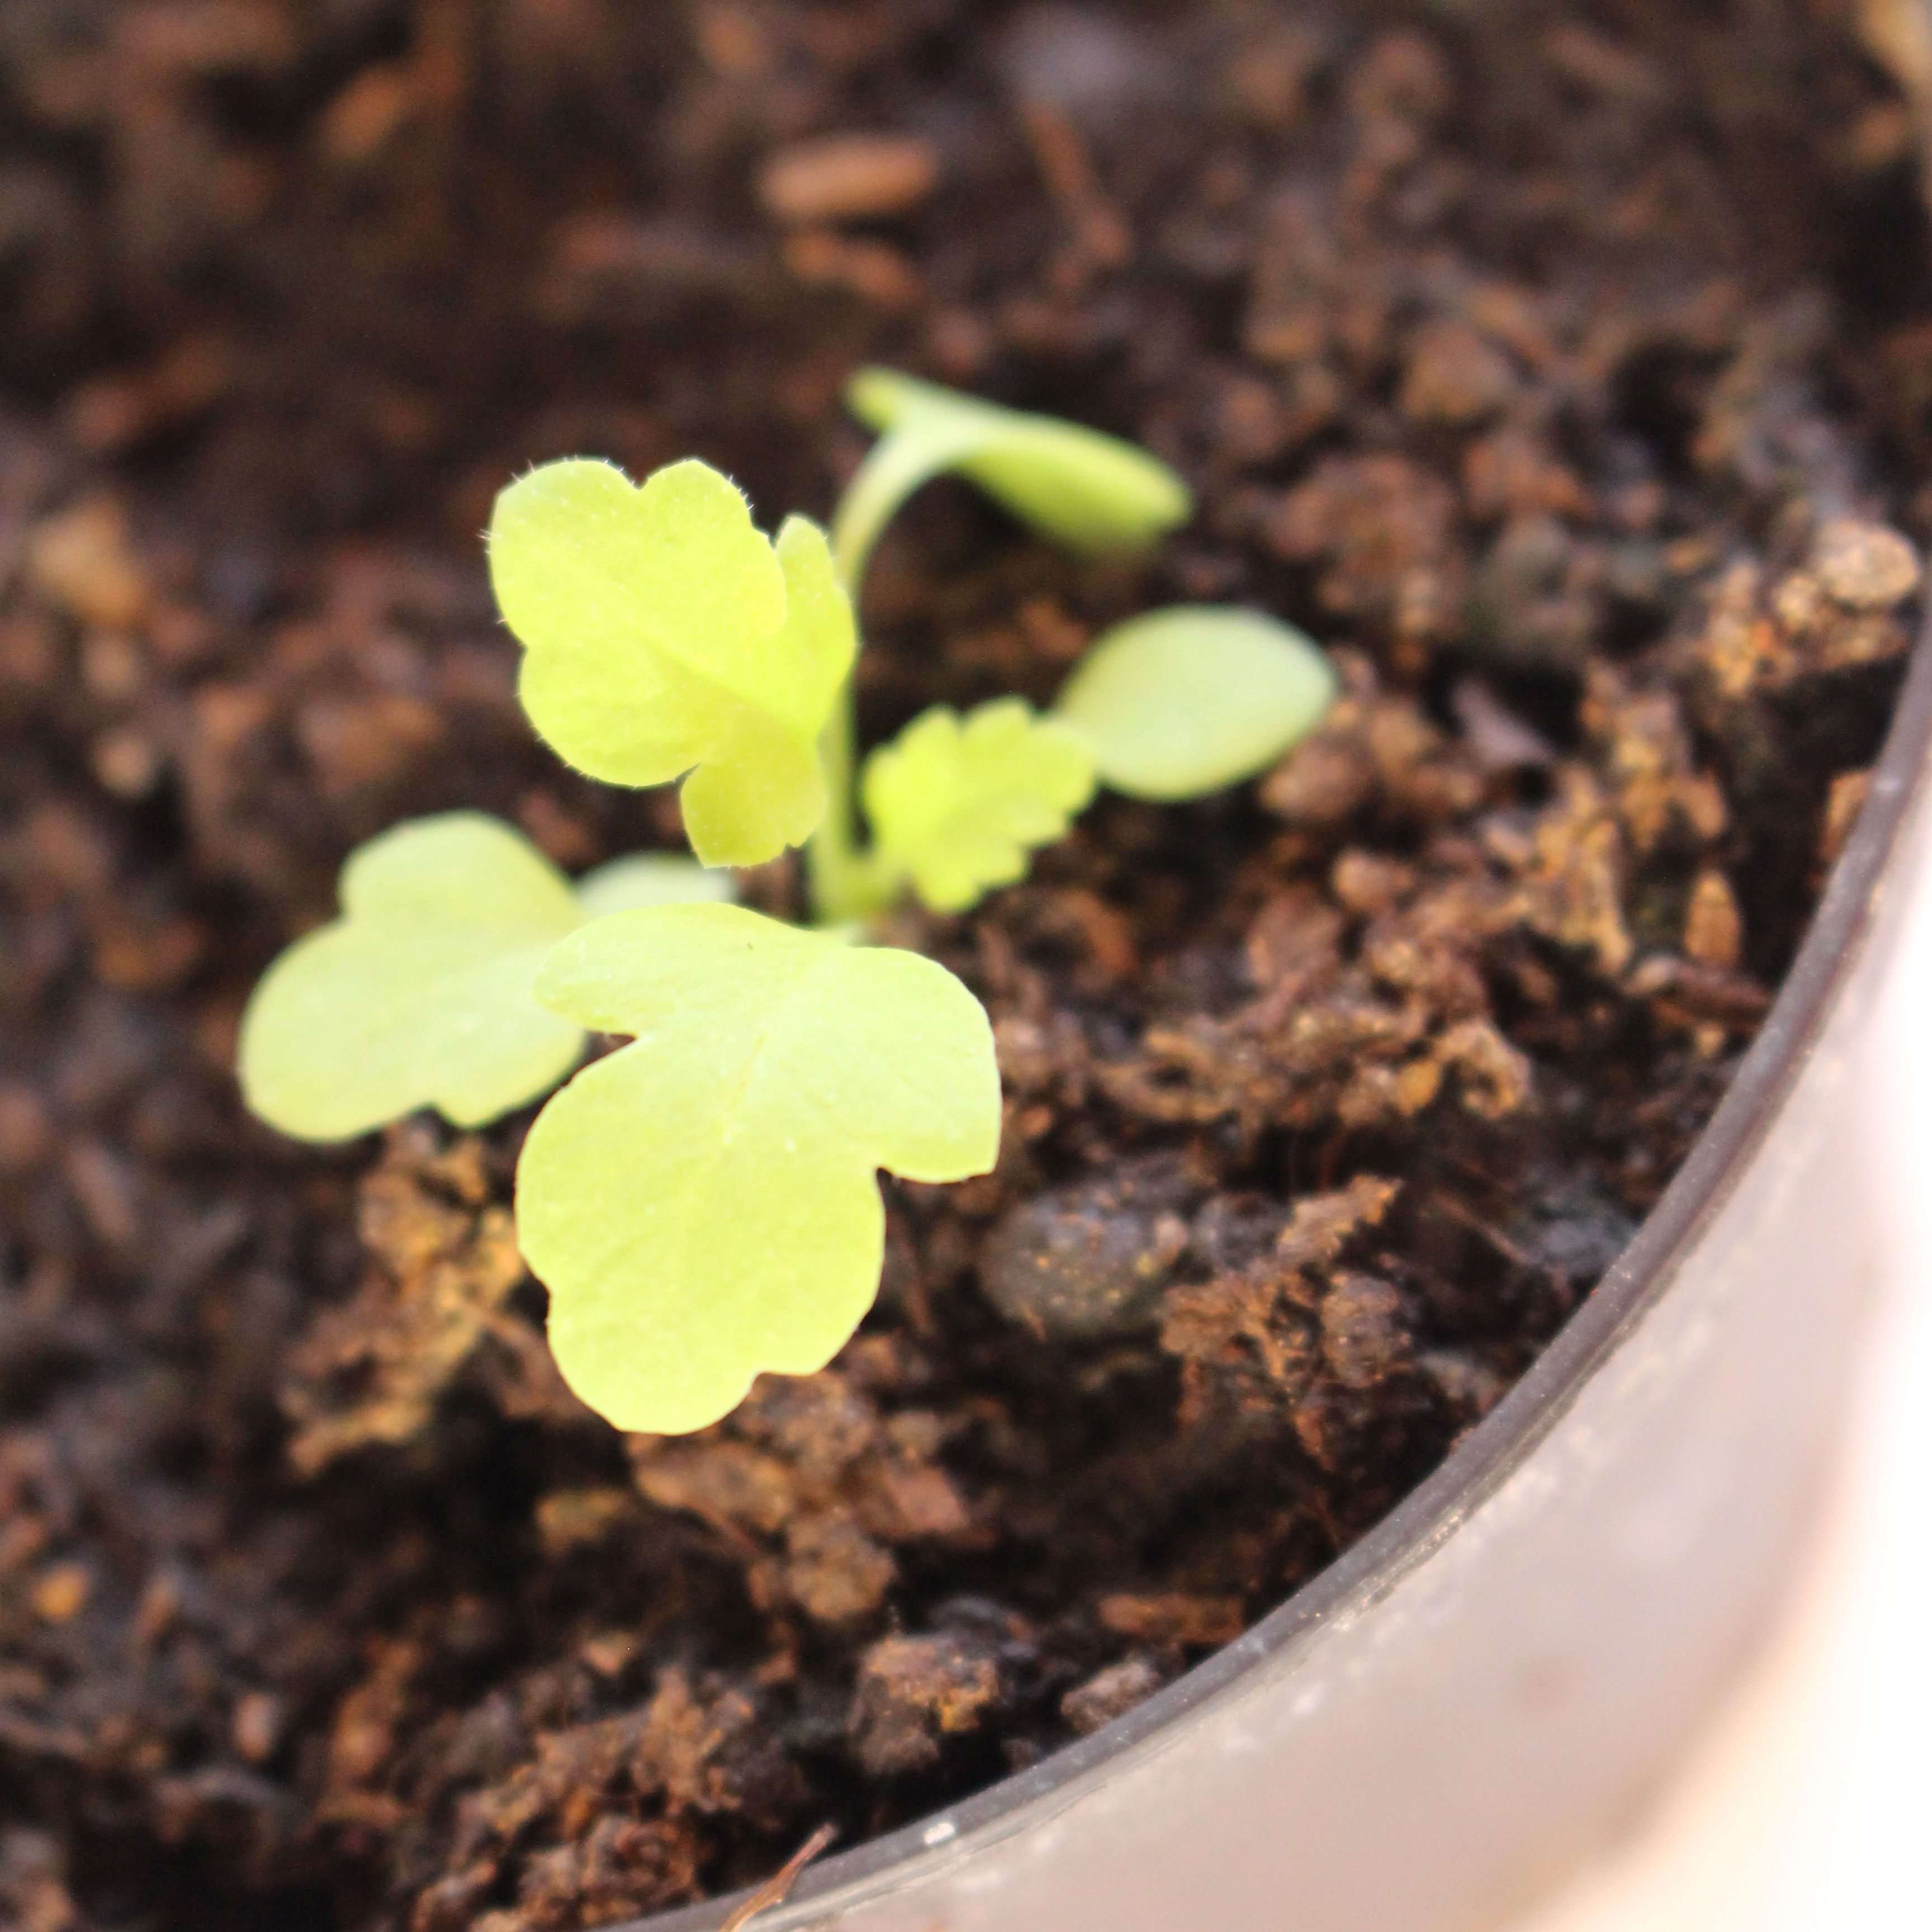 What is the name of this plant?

Papaver rhoeas
